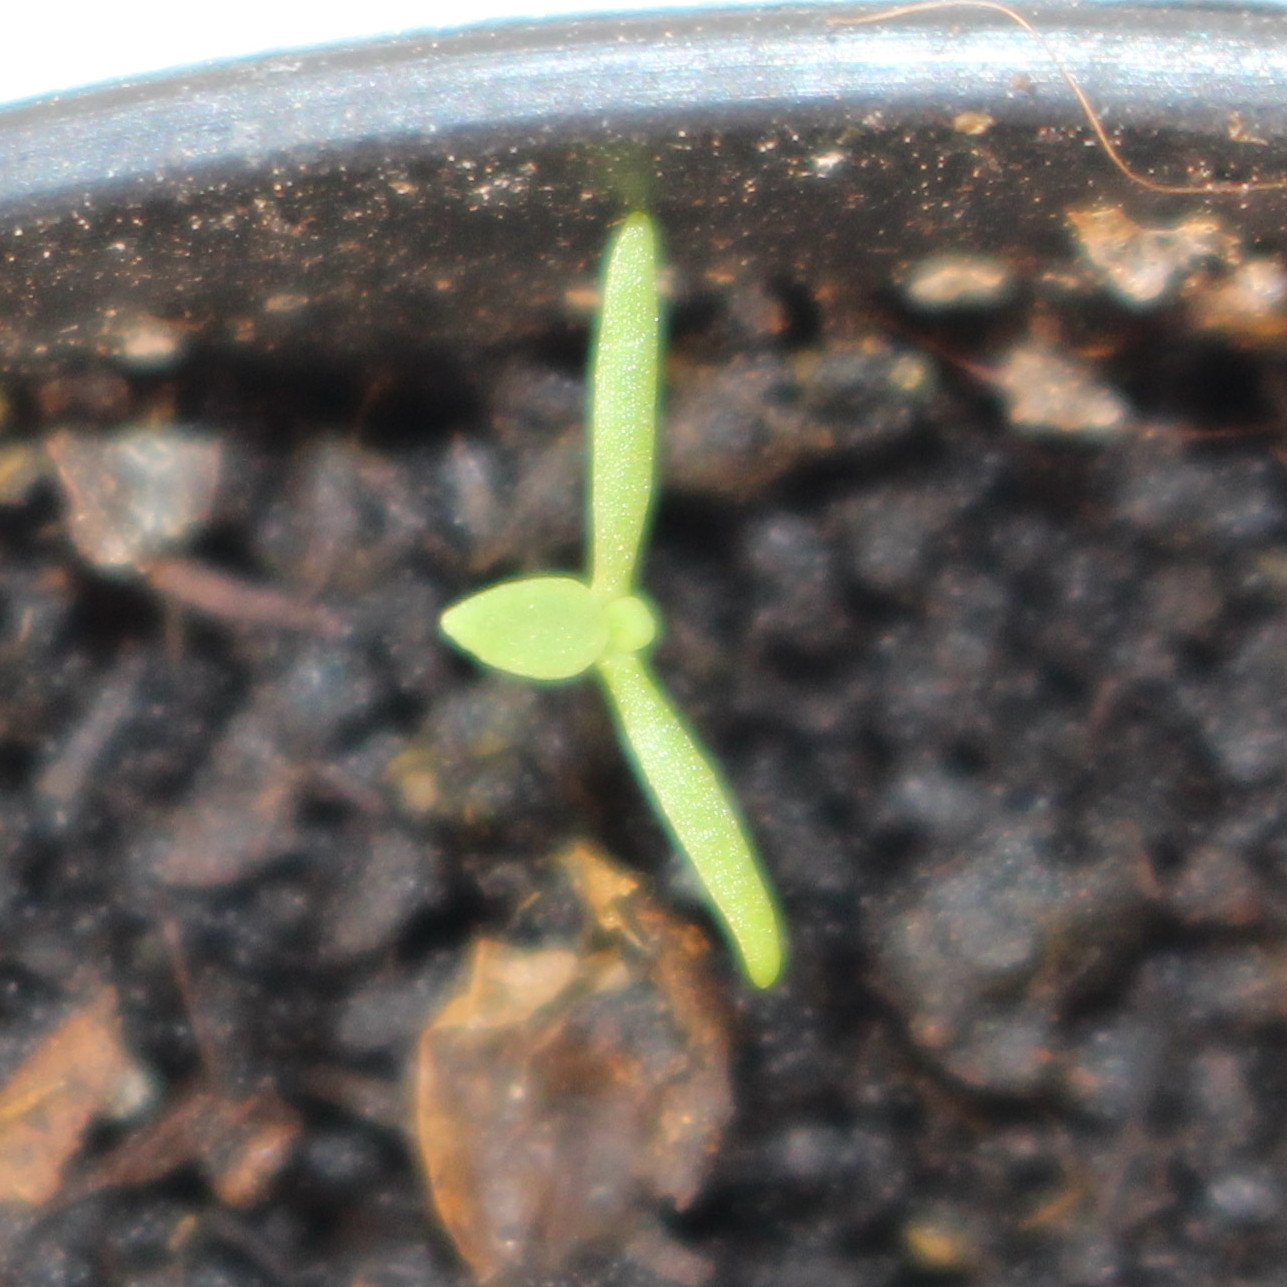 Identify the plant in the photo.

Papaver rhoeas
